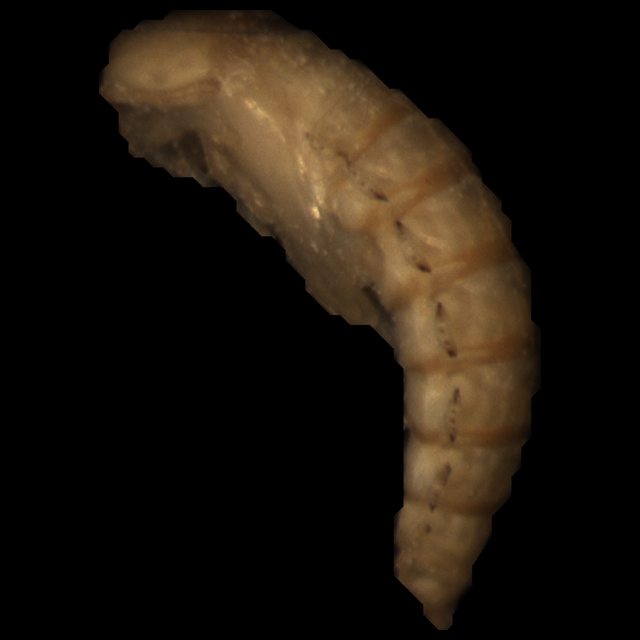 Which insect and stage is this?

mealworm pupa
